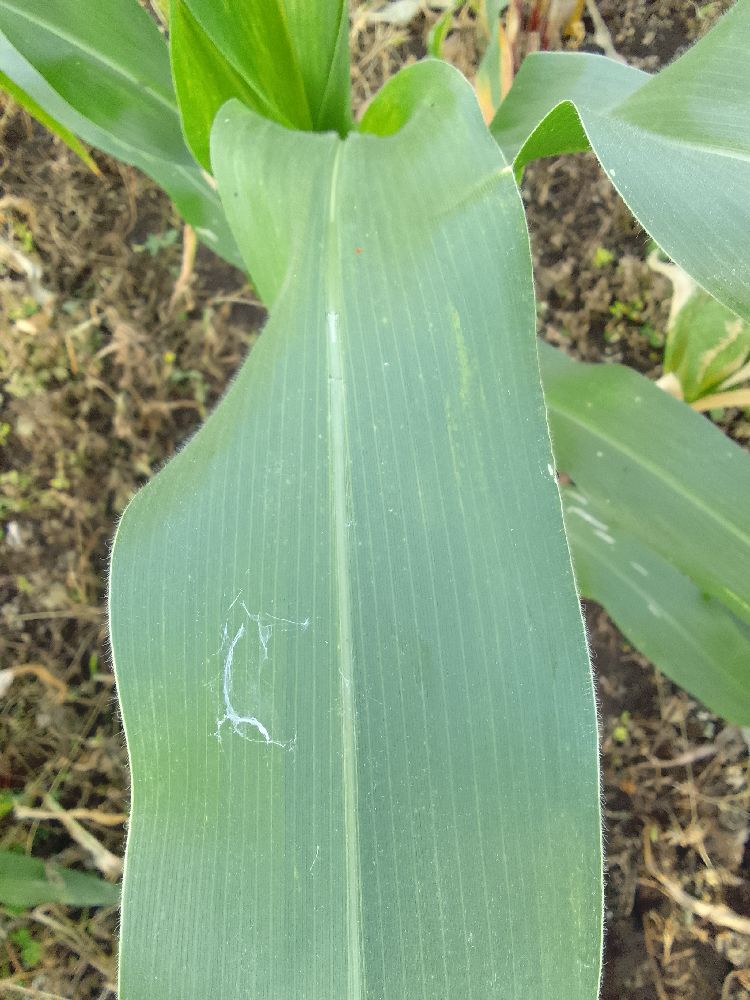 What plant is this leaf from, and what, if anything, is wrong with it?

maize, healthy
